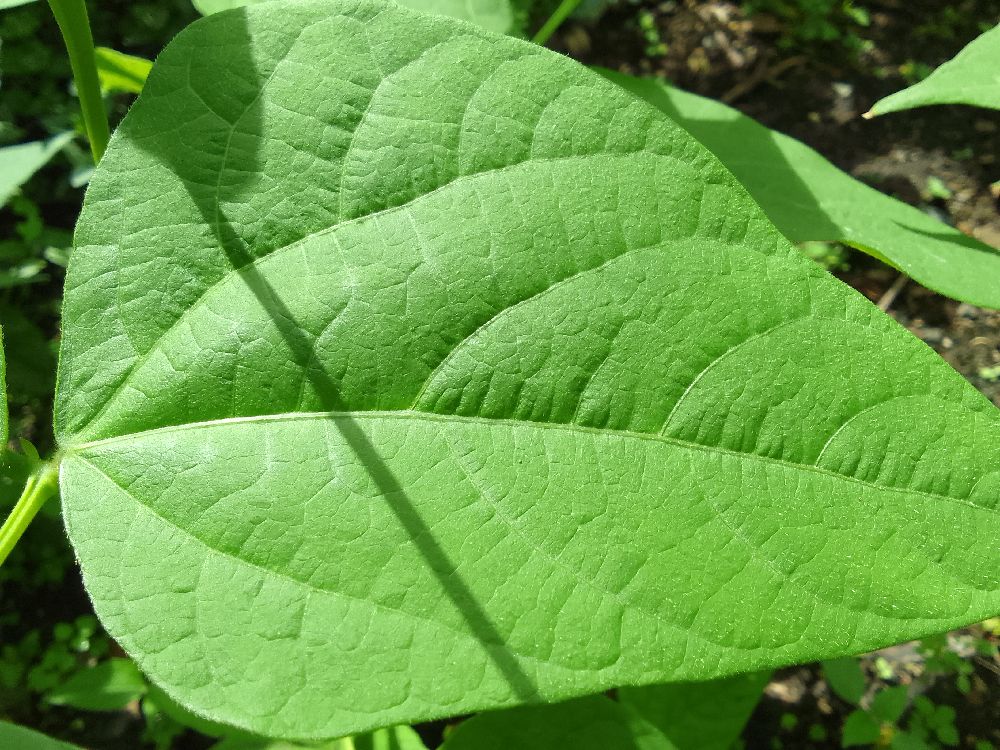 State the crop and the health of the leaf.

common bean, healthy
